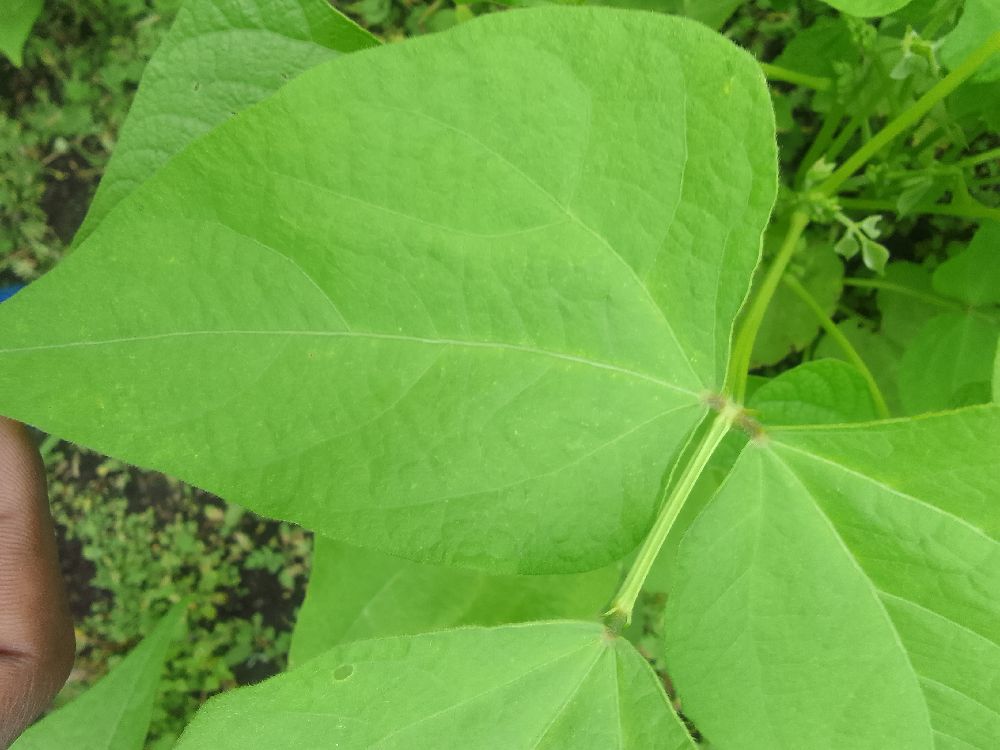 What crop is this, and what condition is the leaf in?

common bean, healthy
